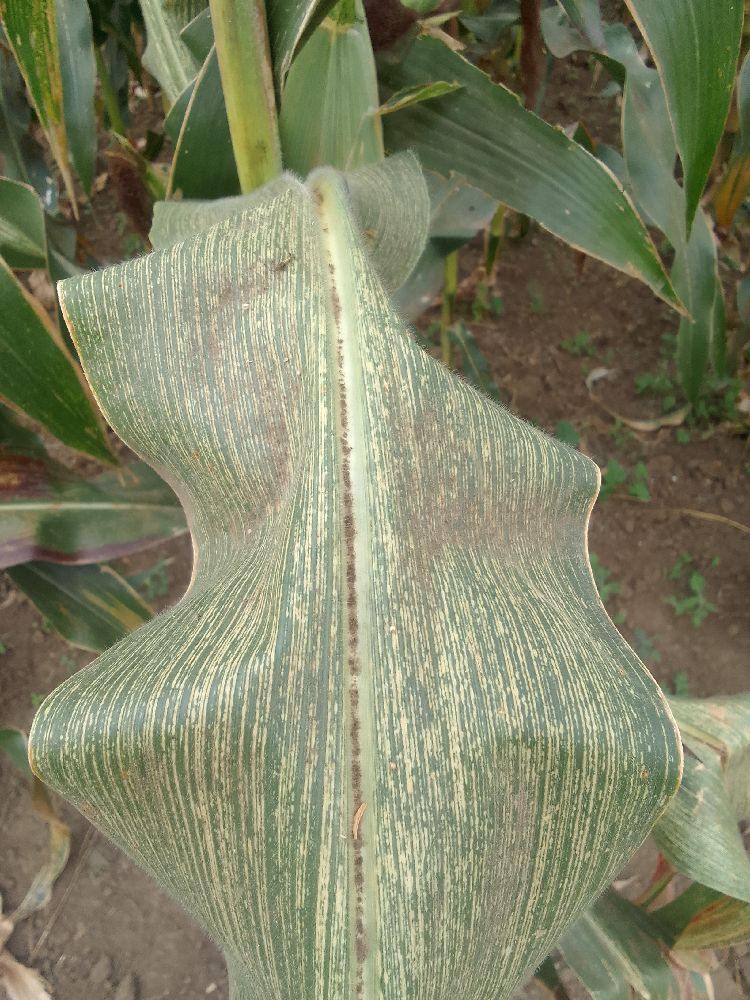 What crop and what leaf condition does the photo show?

maize, maize streak virus
